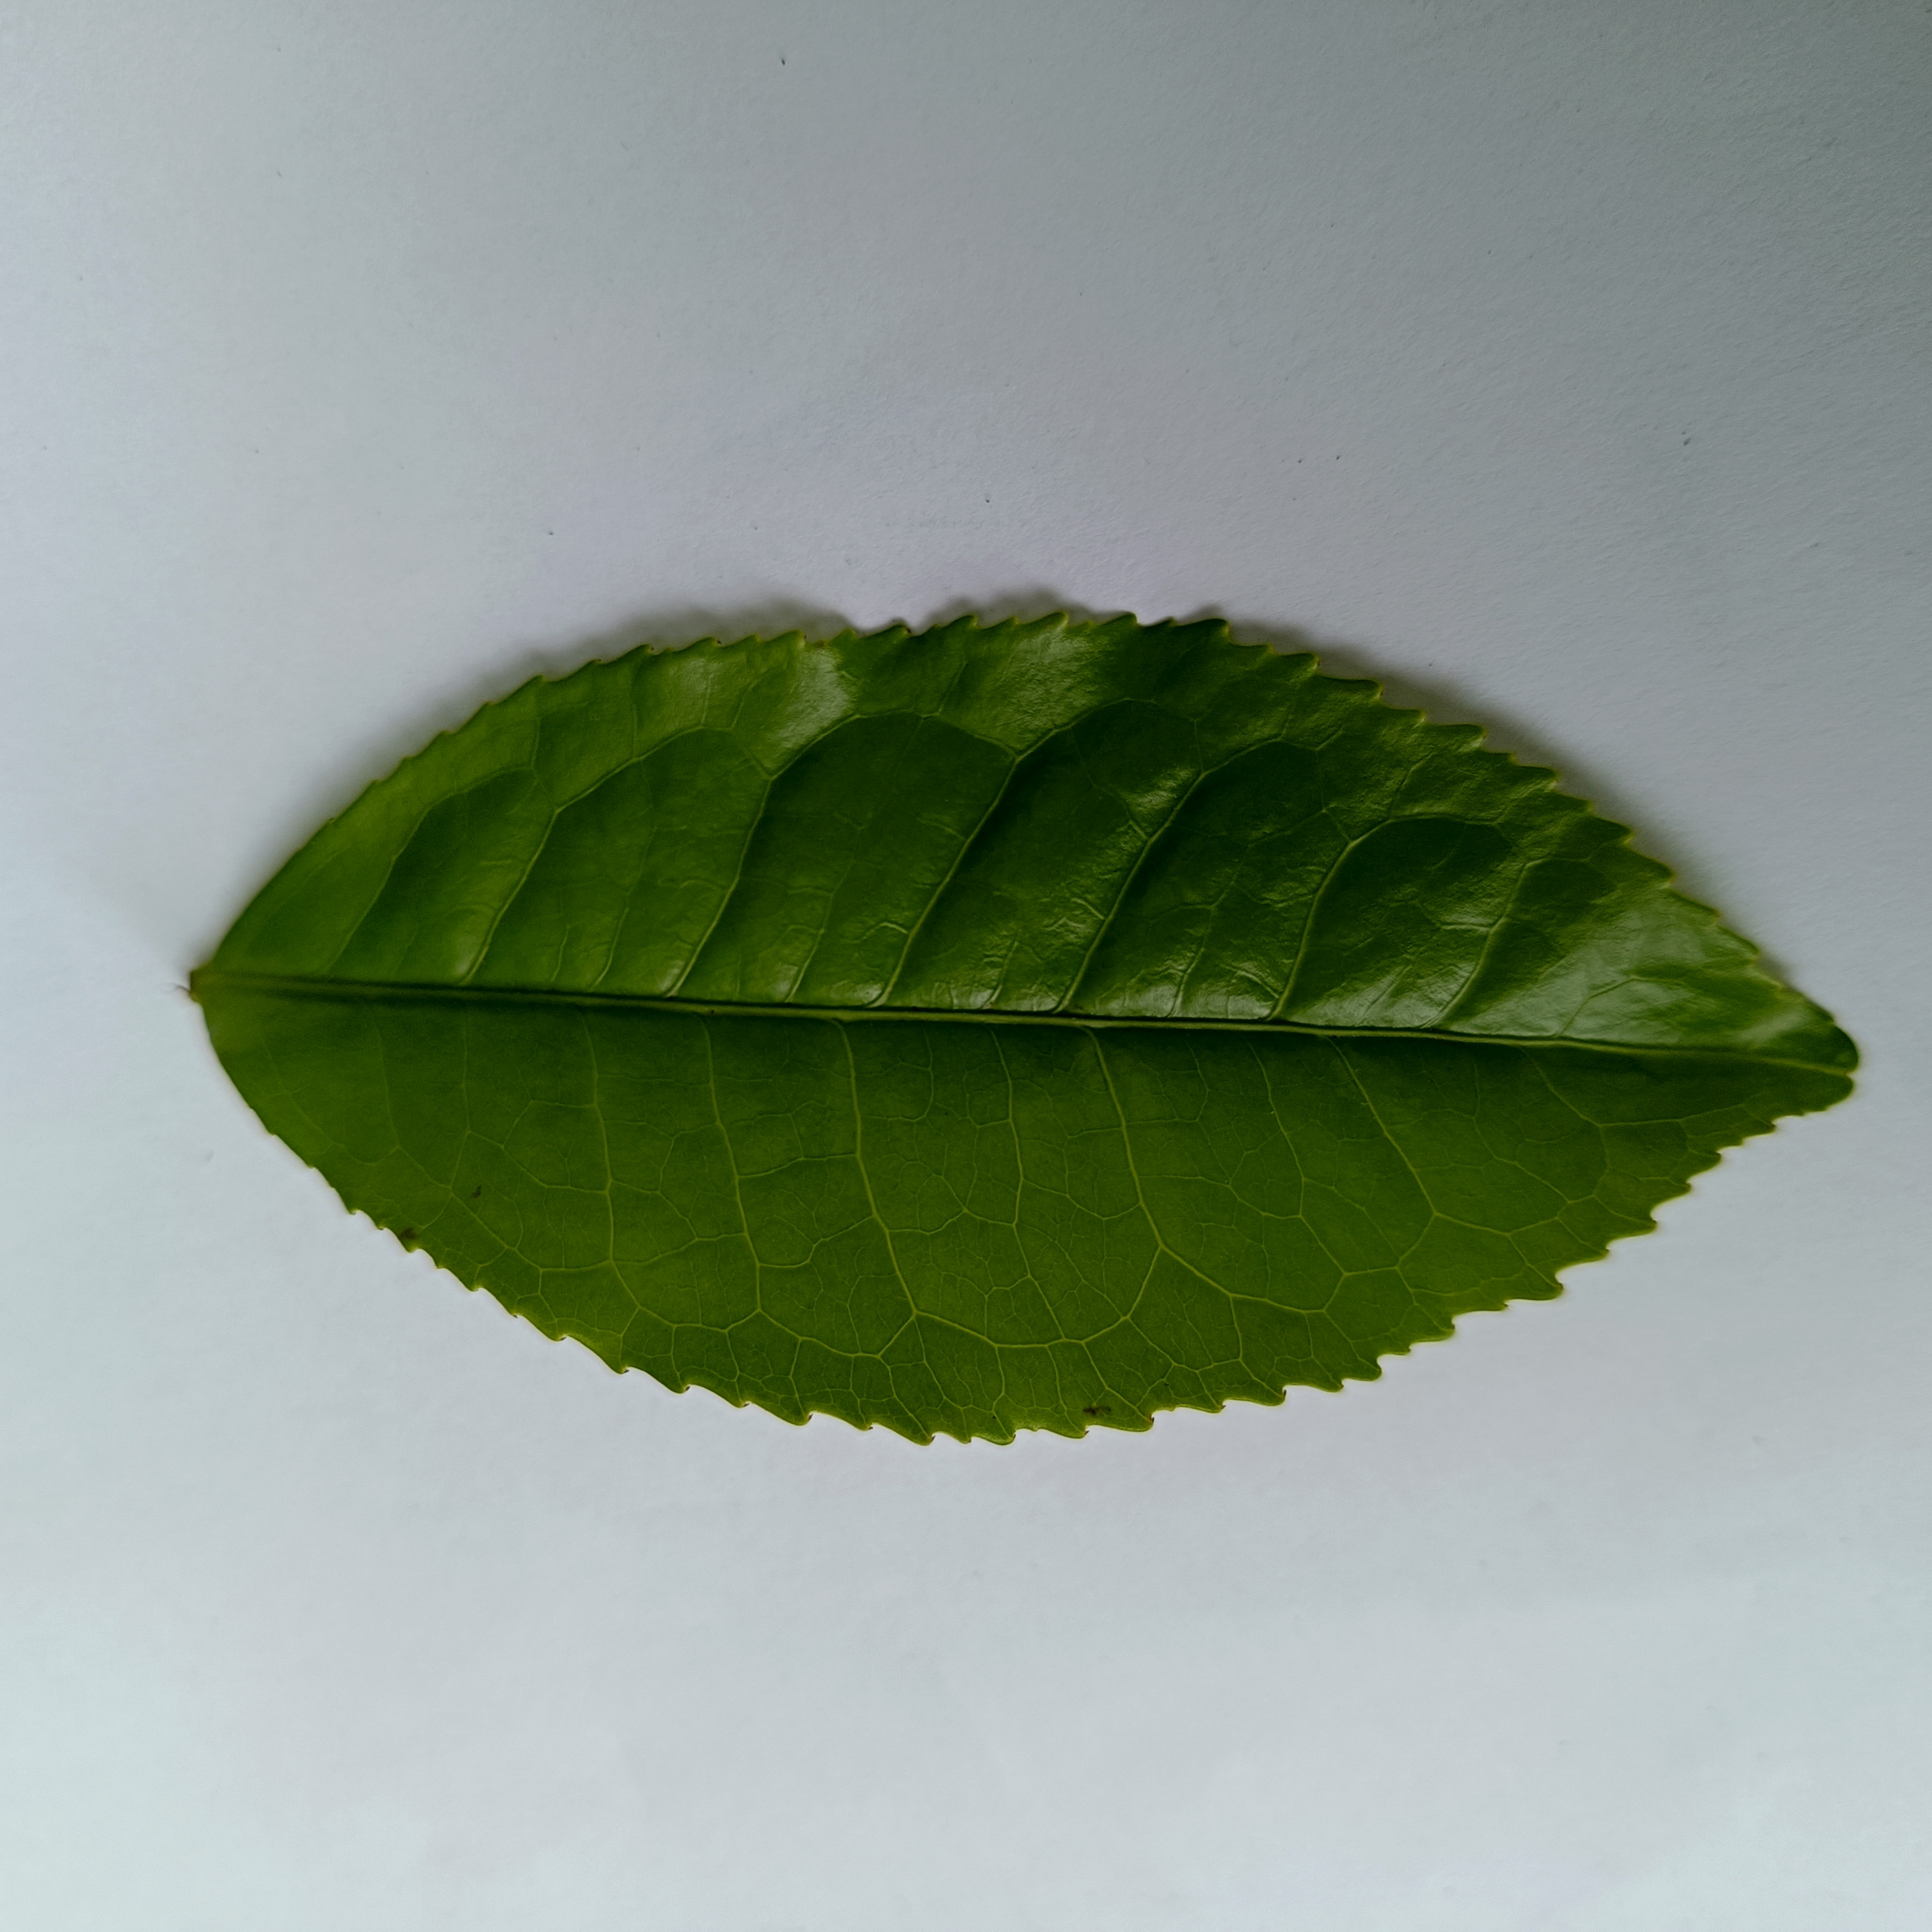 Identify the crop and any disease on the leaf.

tea, healthy
